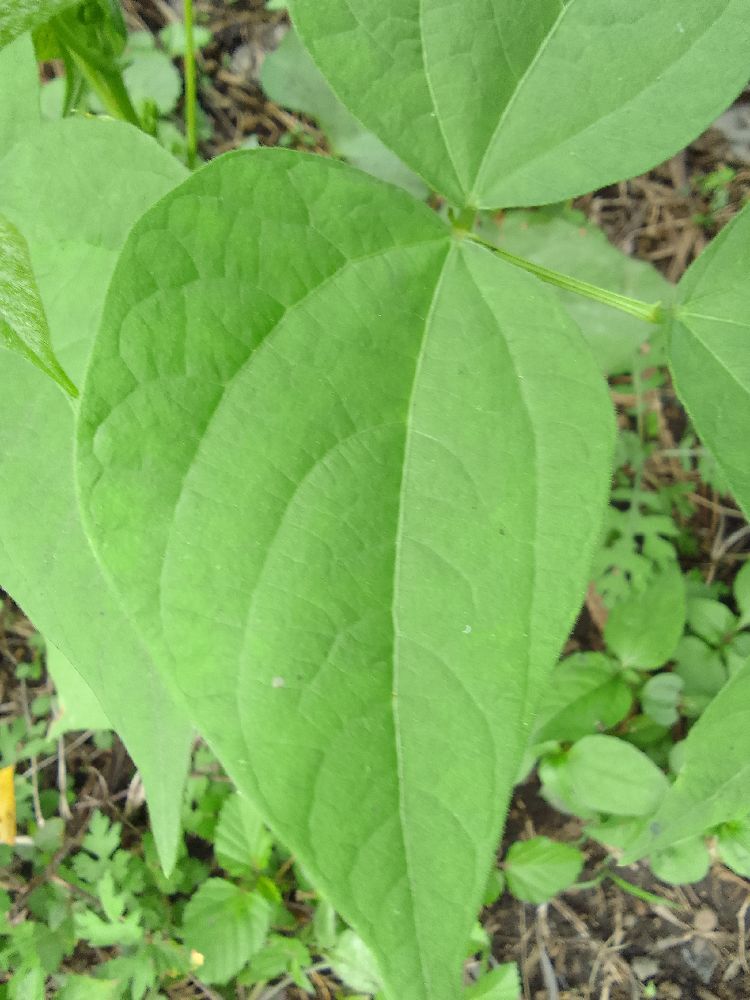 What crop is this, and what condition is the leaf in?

common bean, healthy
